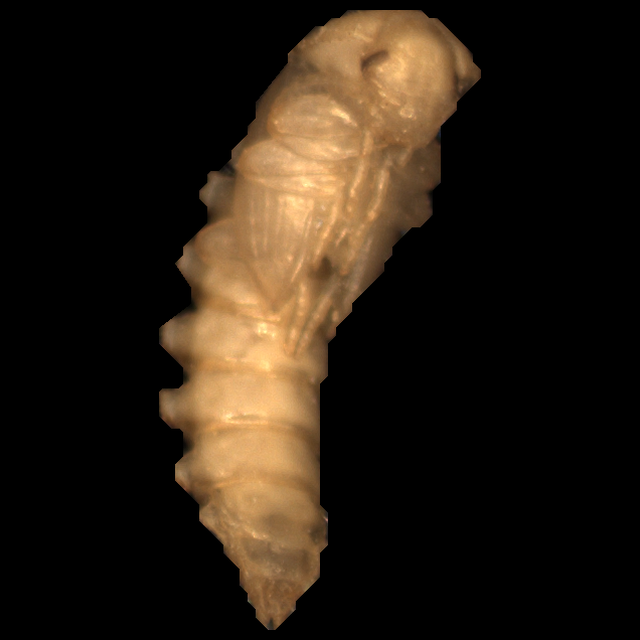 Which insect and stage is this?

mealworm pupa
